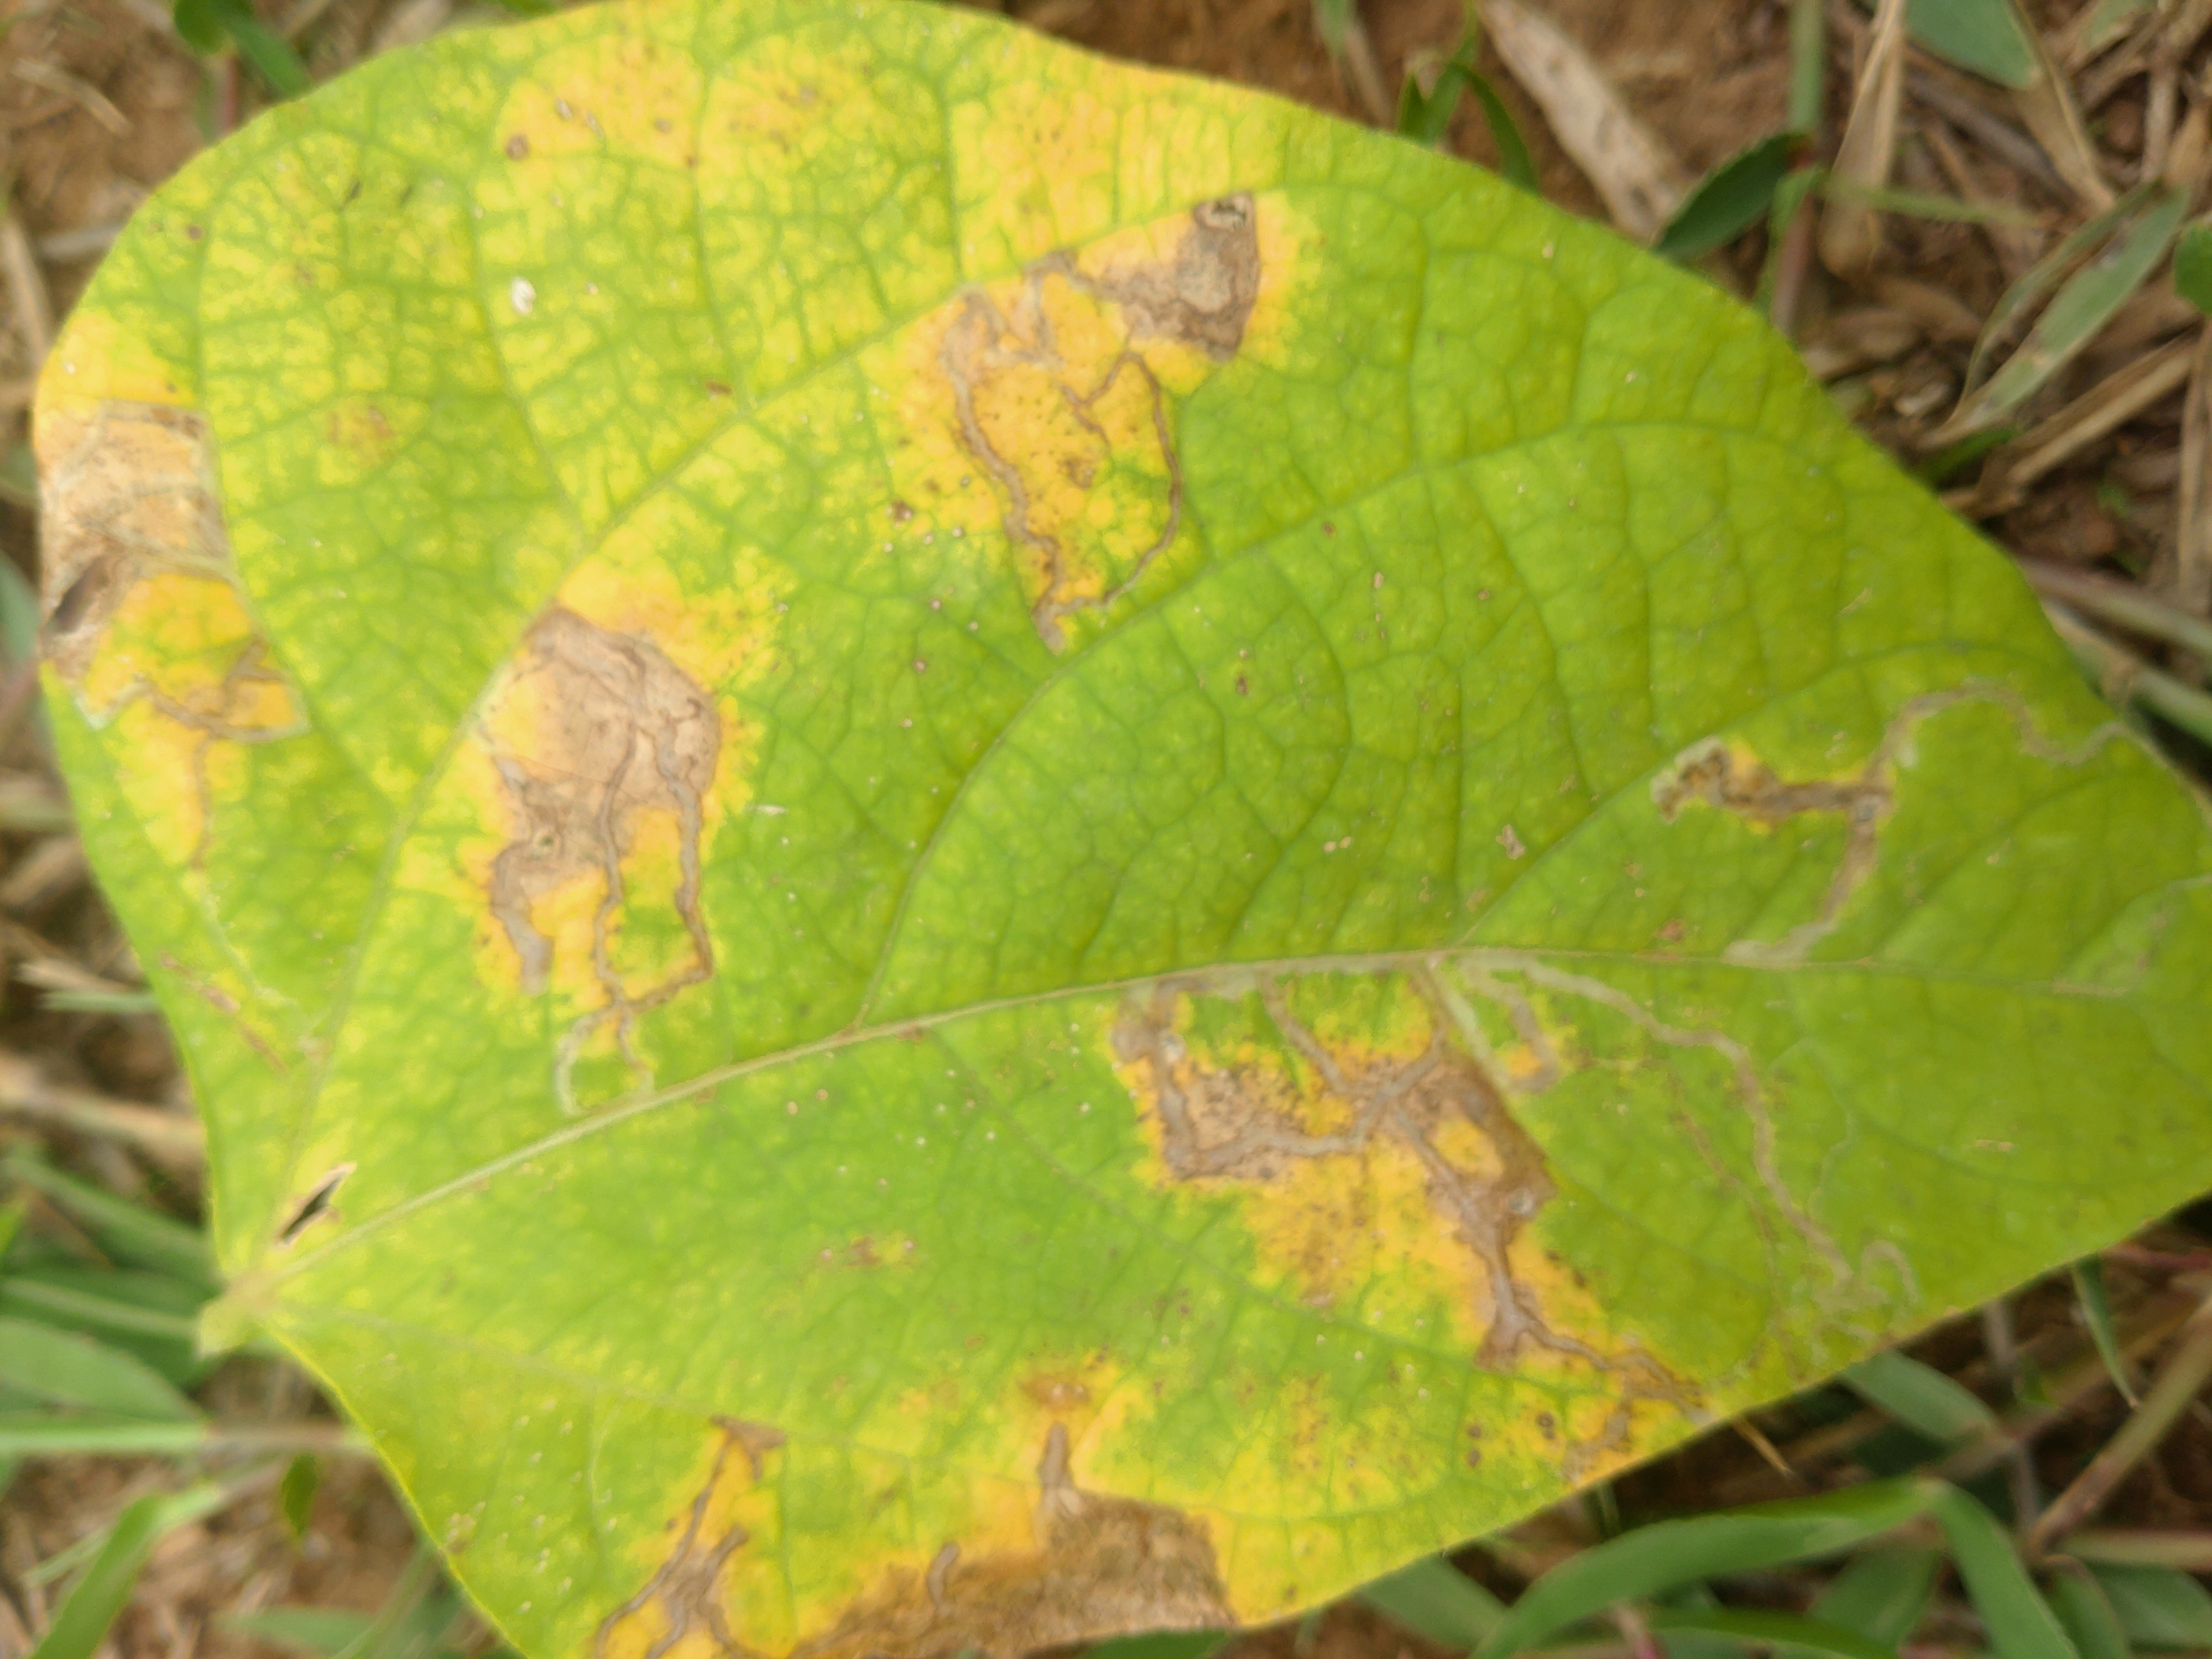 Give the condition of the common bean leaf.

rust
